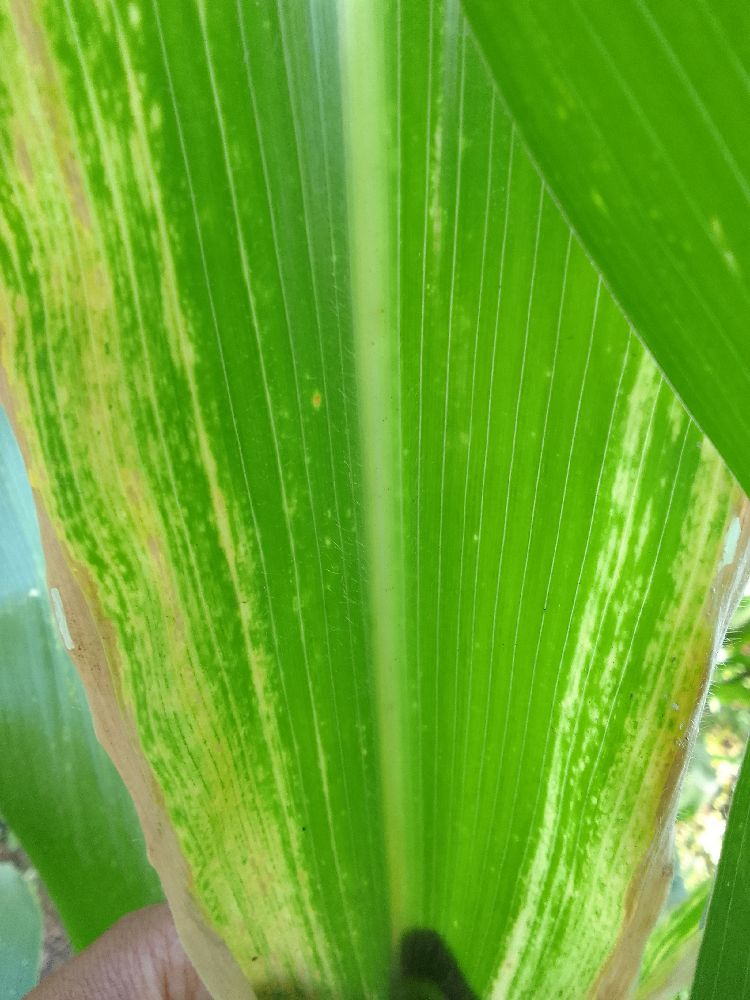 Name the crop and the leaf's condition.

maize, maize lethal necrosis
